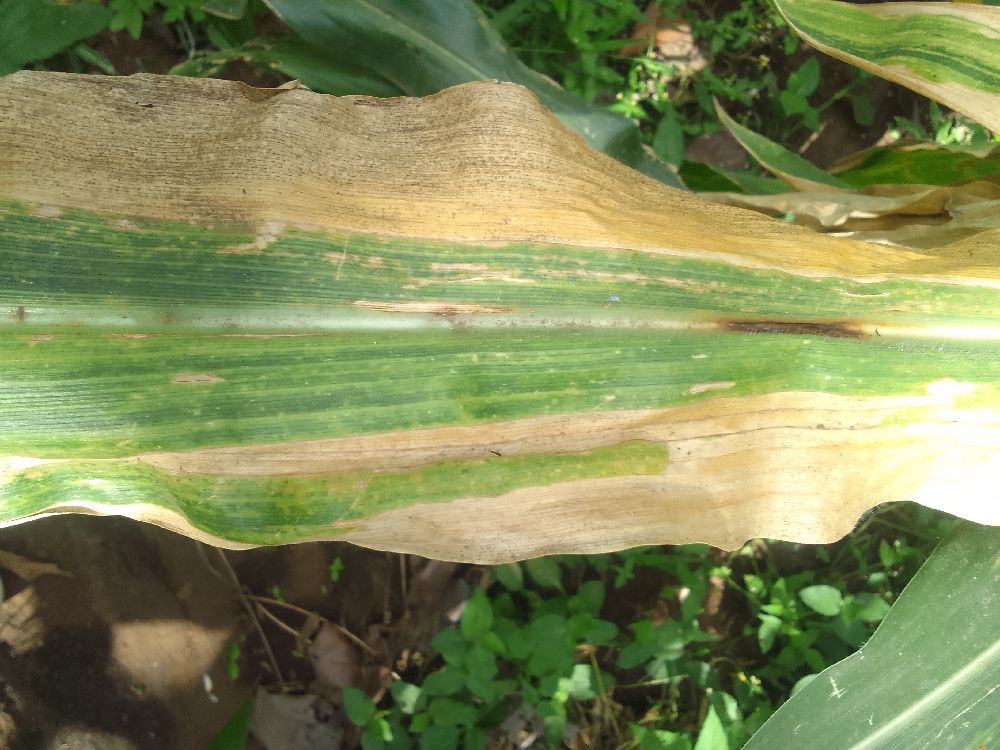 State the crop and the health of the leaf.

maize, maize lethal necrosis
